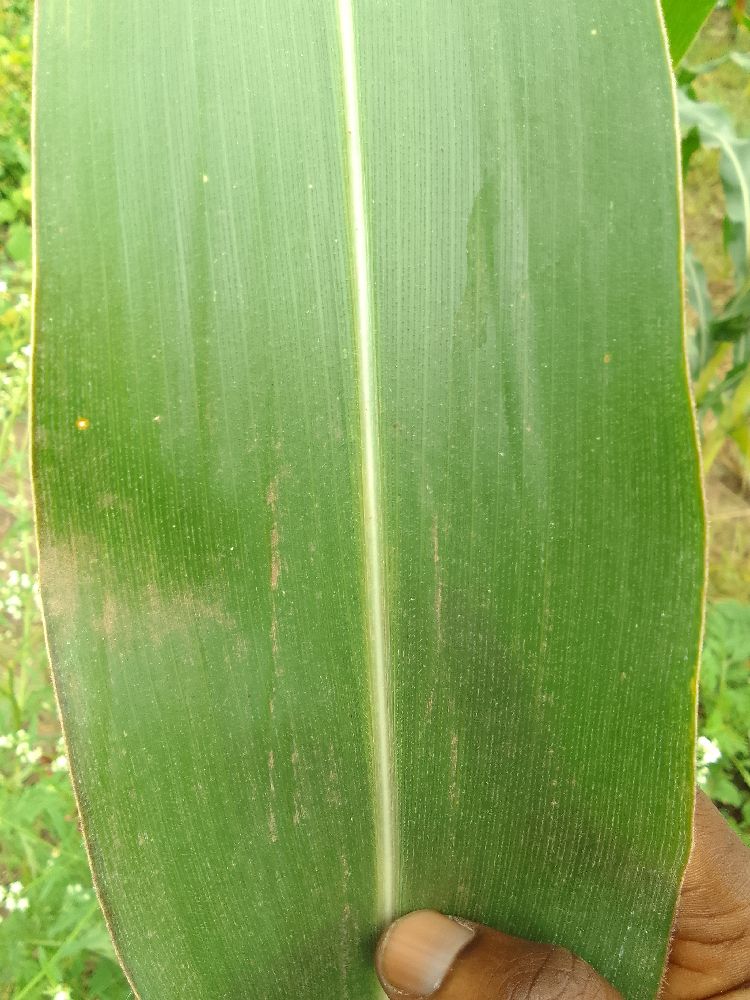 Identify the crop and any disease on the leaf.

maize, healthy
